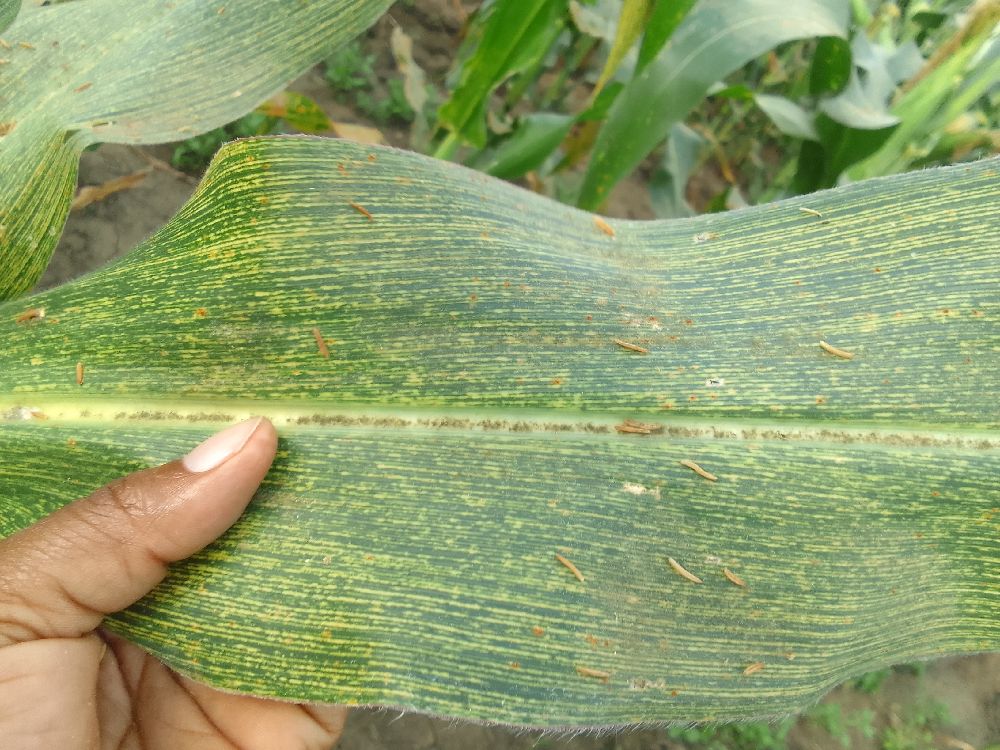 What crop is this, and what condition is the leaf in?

maize, maize streak virus
